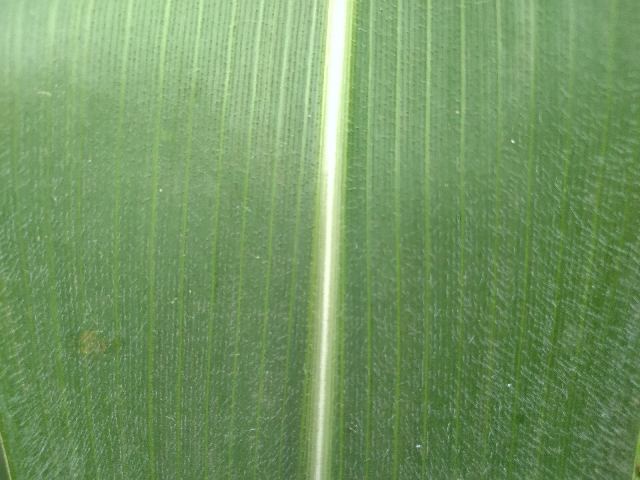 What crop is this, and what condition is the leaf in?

maize, healthy
